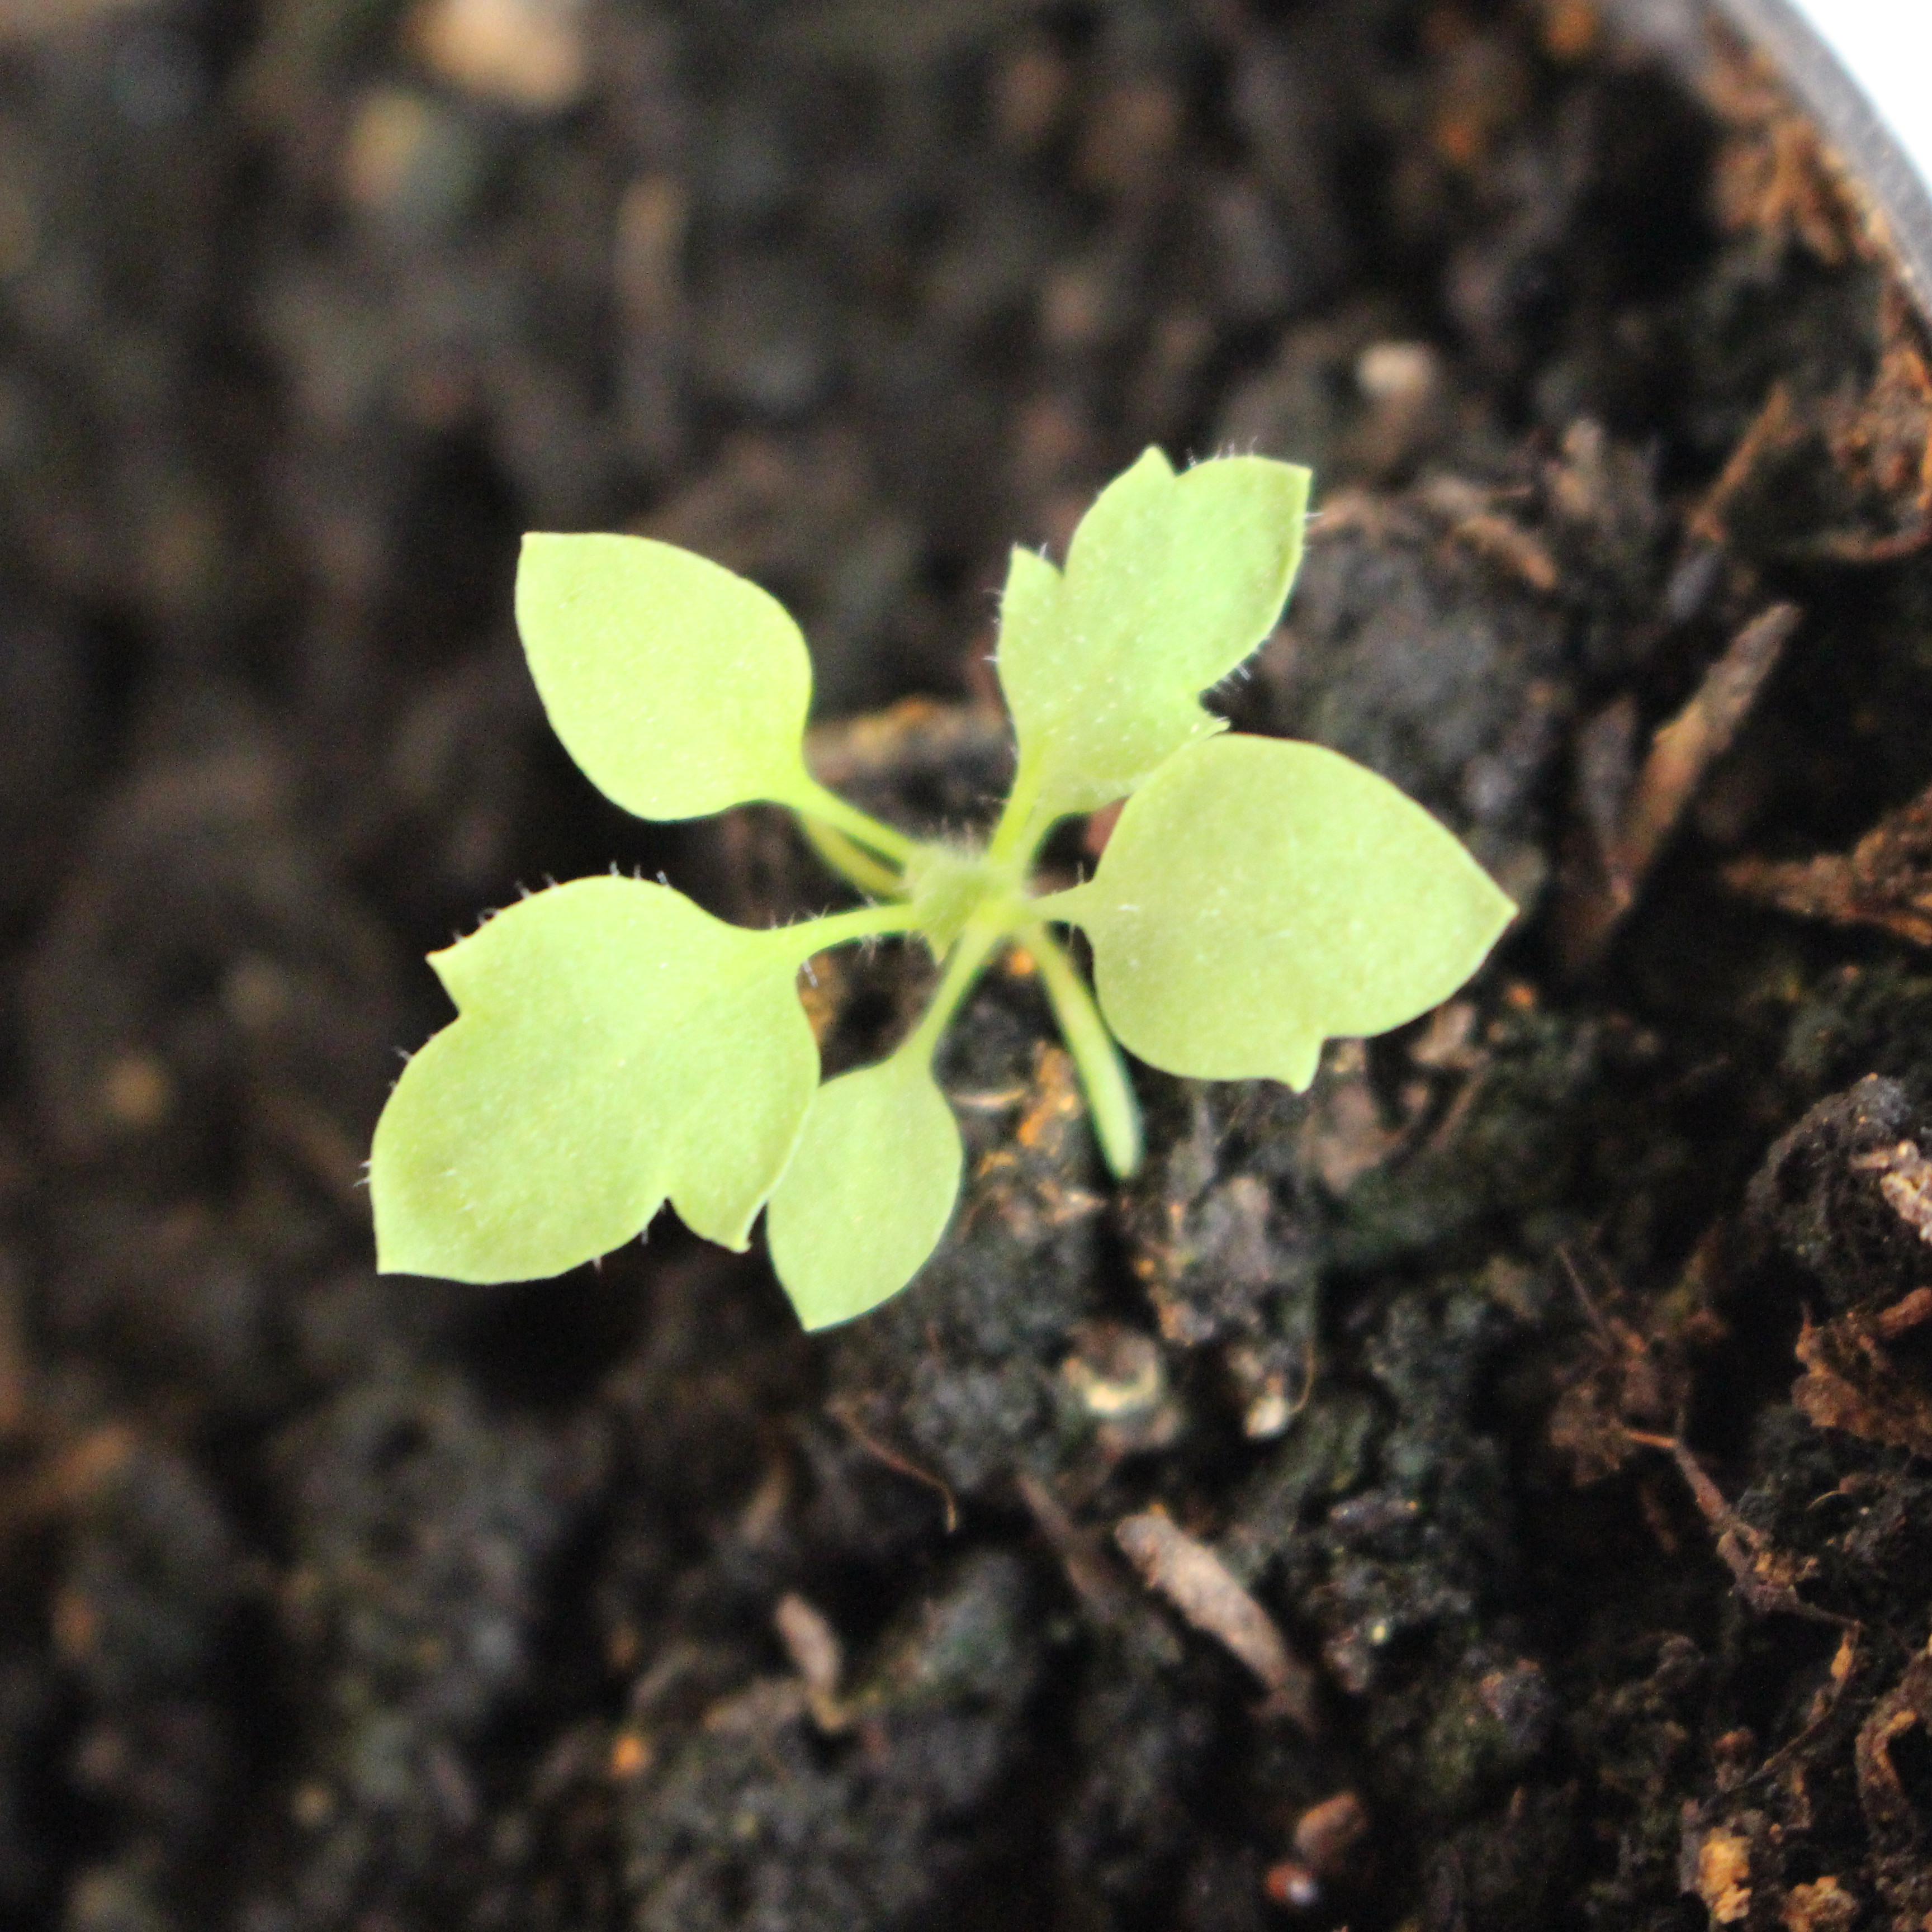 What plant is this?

Papaver rhoeas
